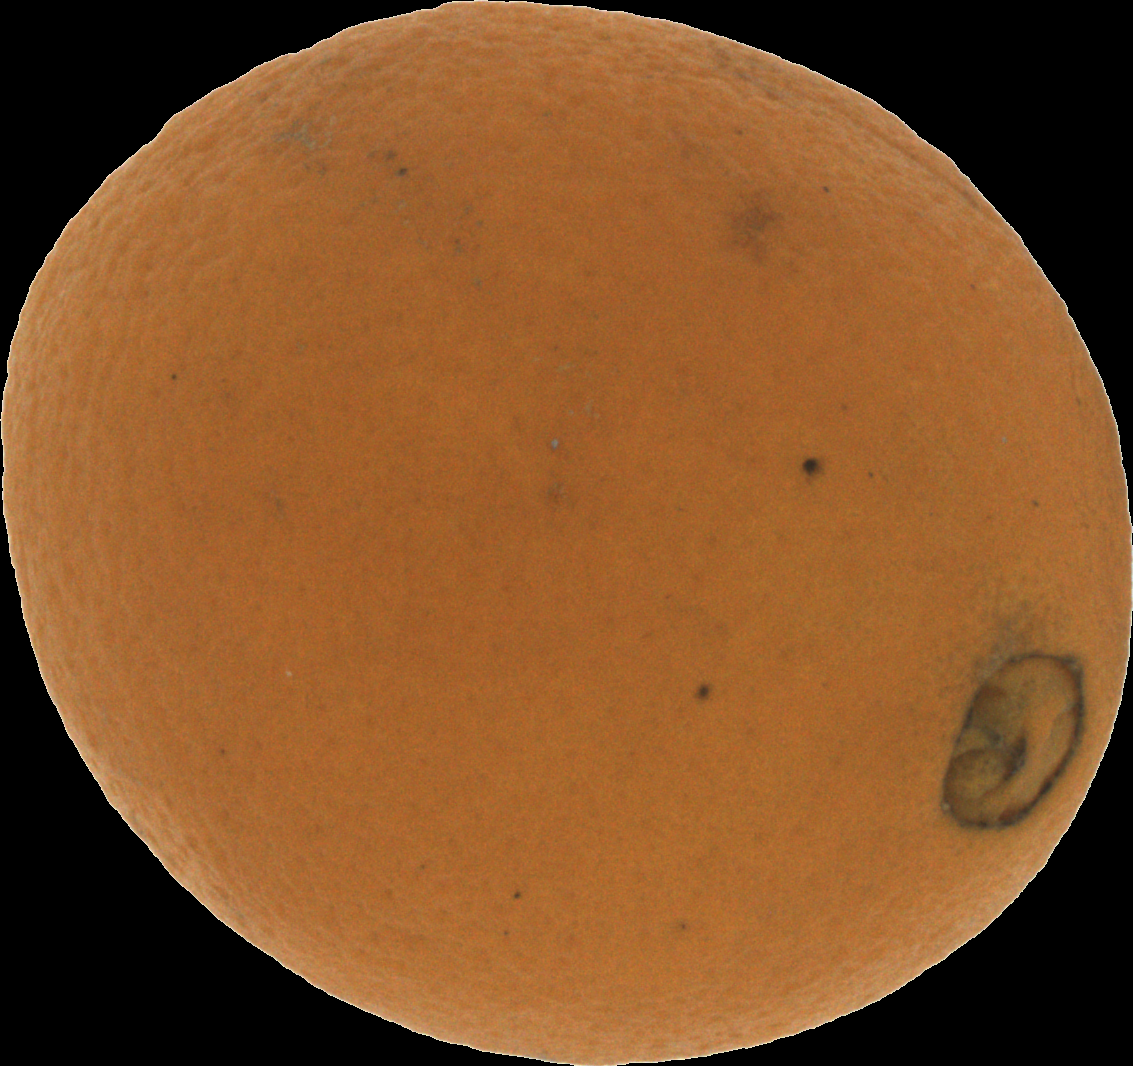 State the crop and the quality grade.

orange, bad
